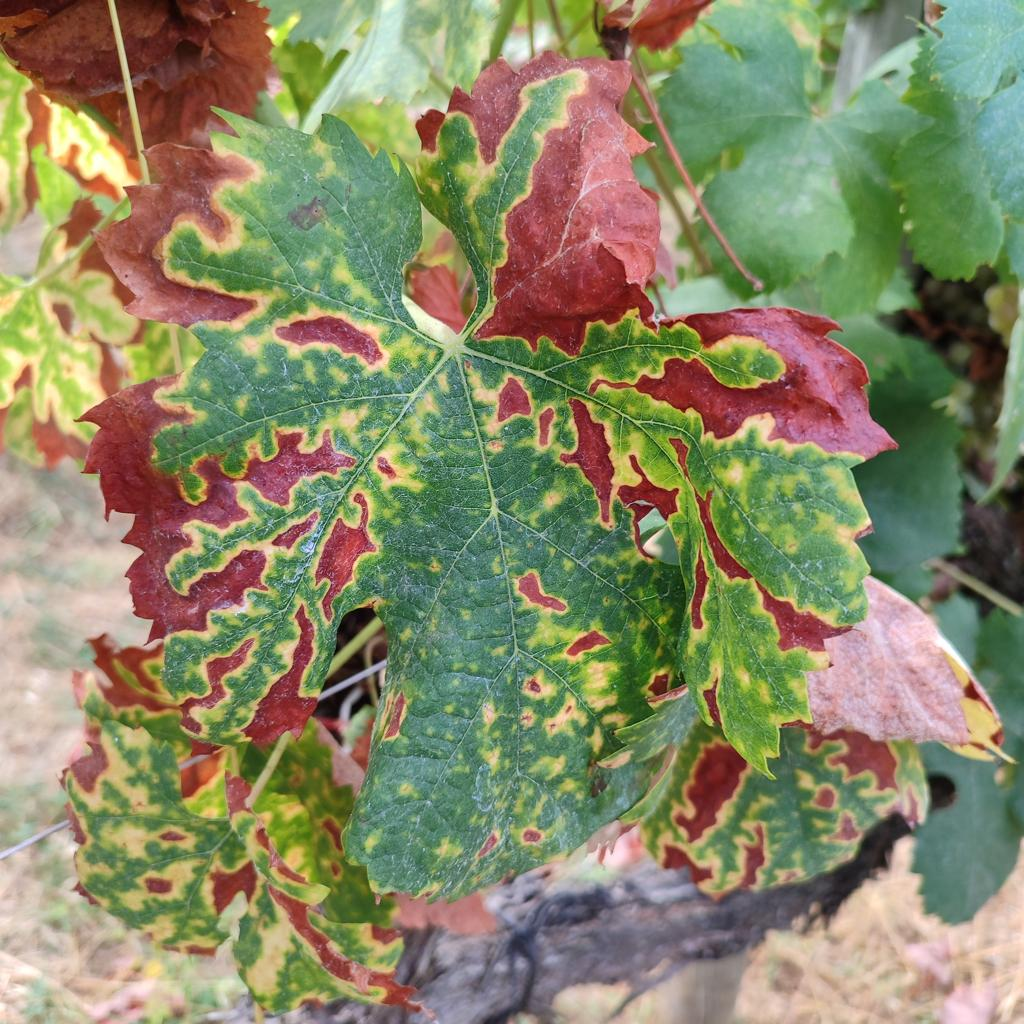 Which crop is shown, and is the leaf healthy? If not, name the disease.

grapevine, esca complex
